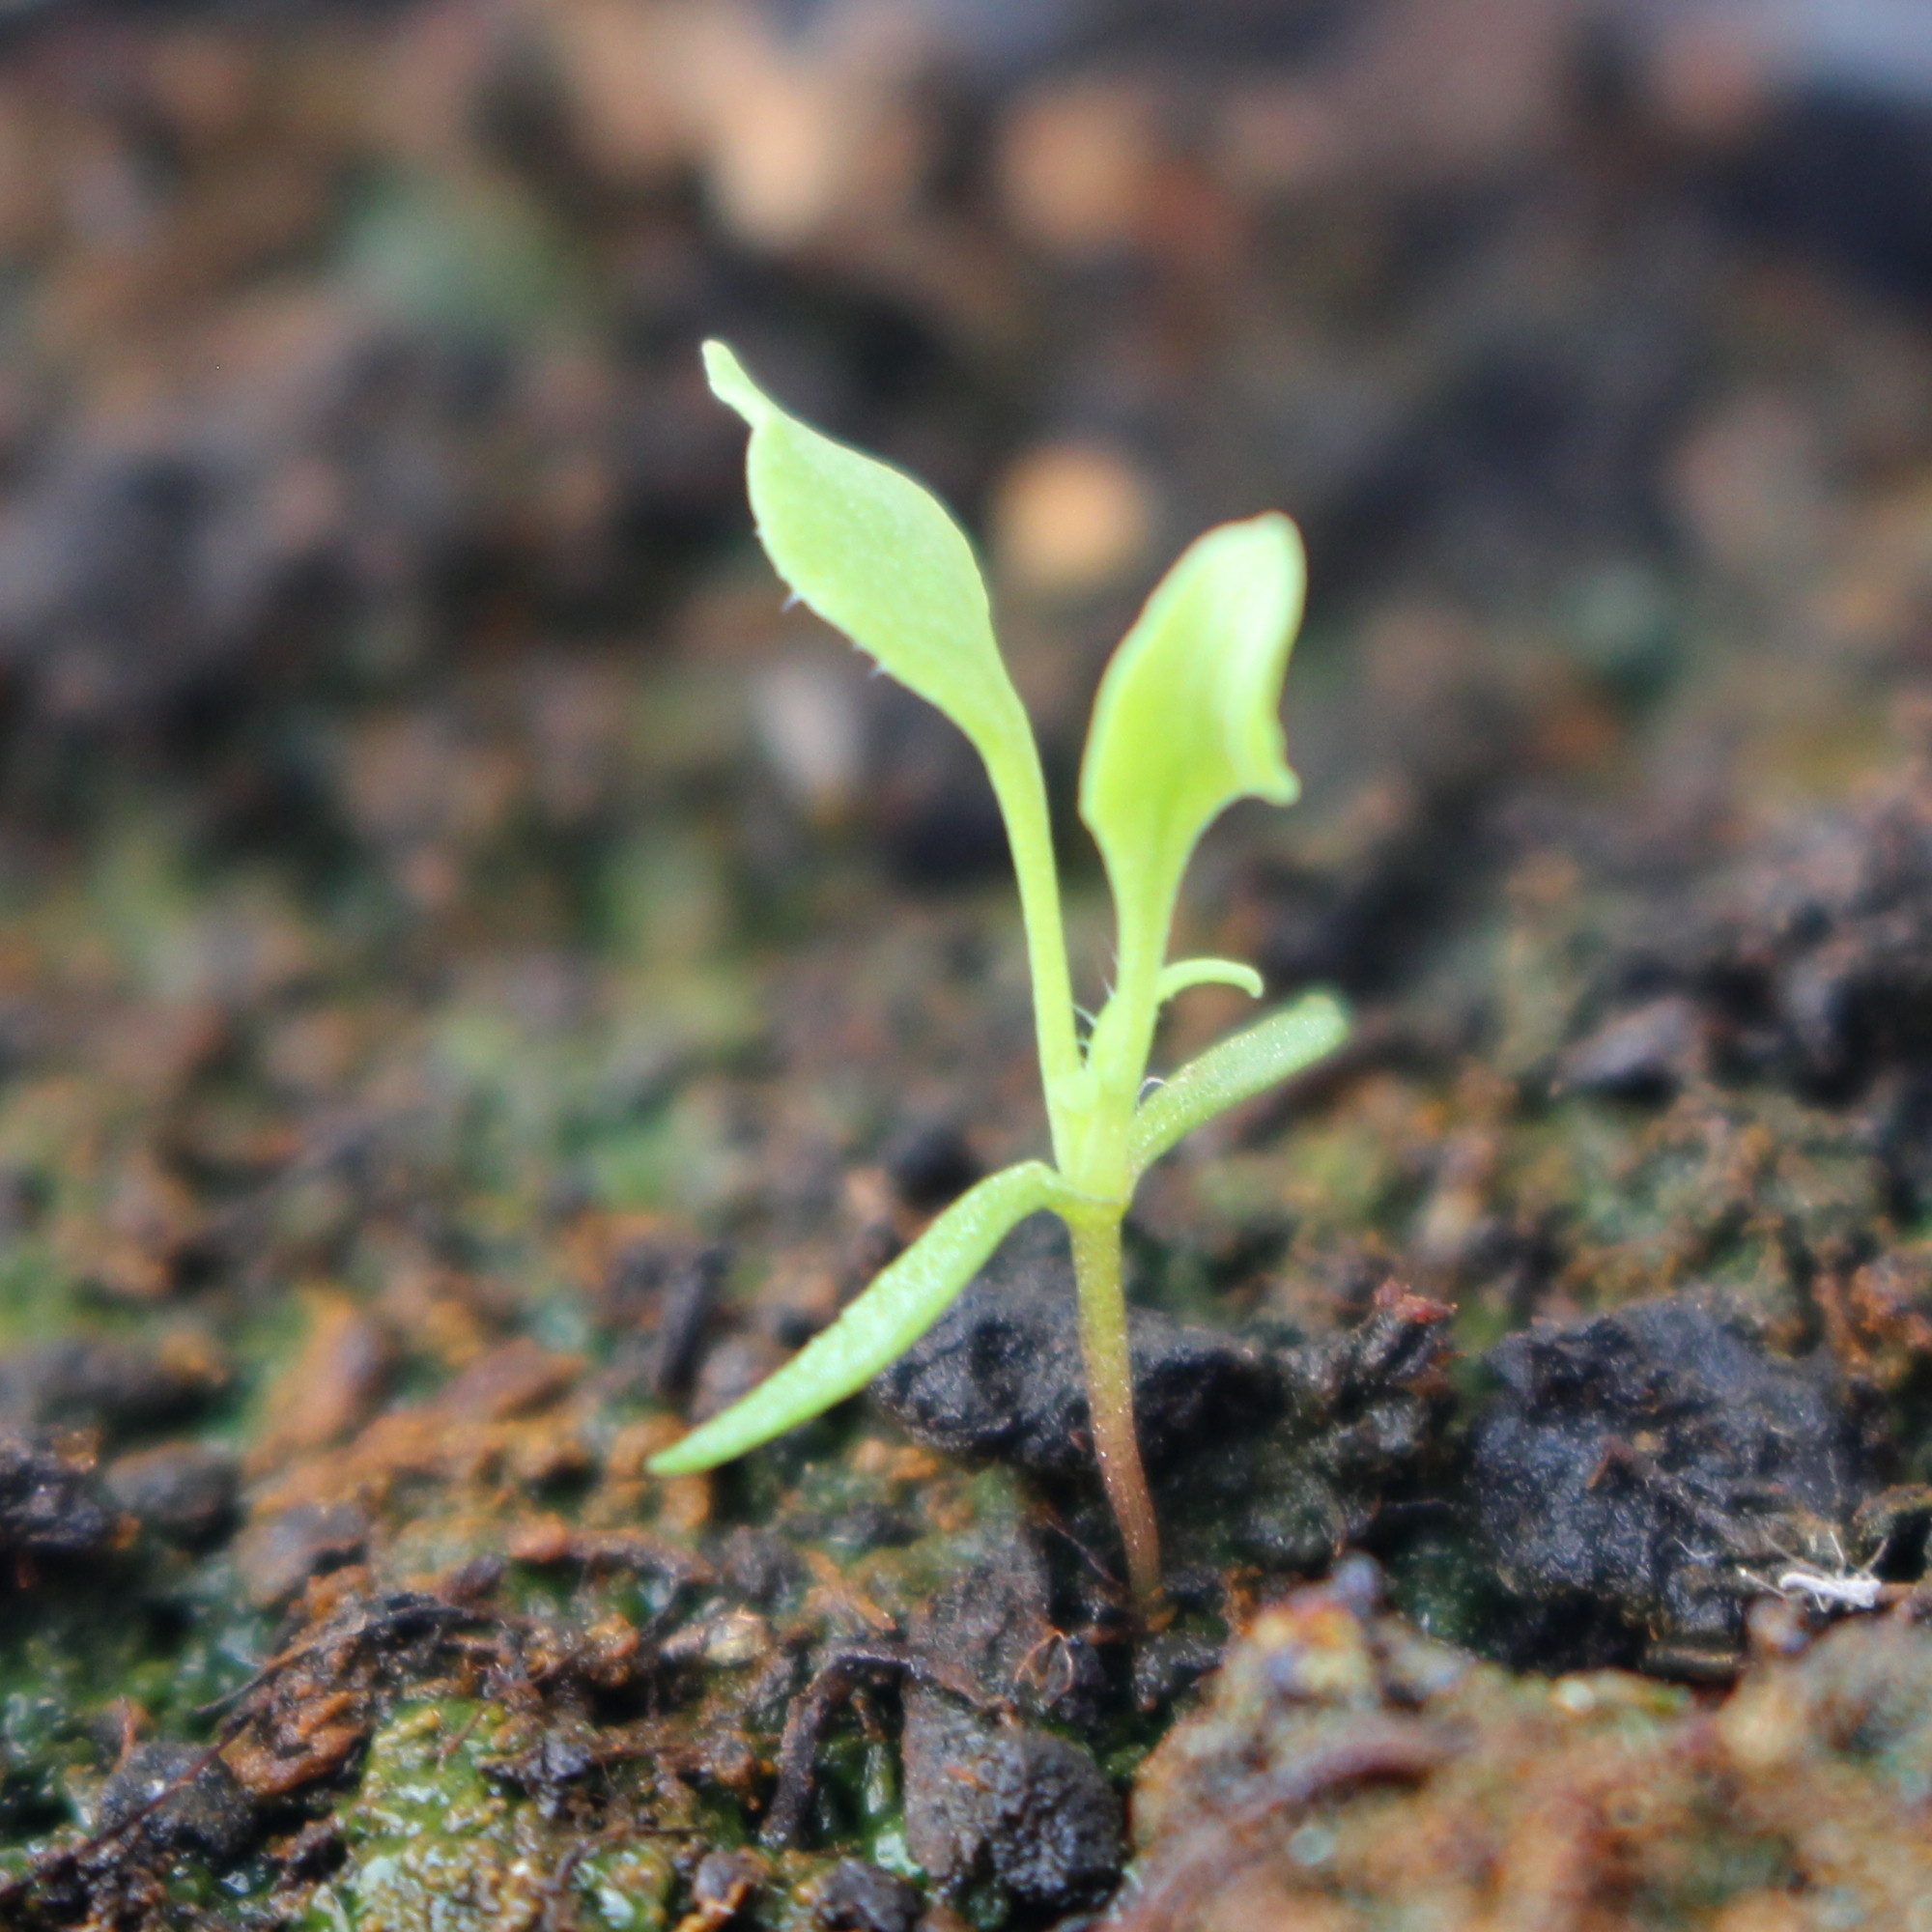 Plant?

Papaver rhoeas
